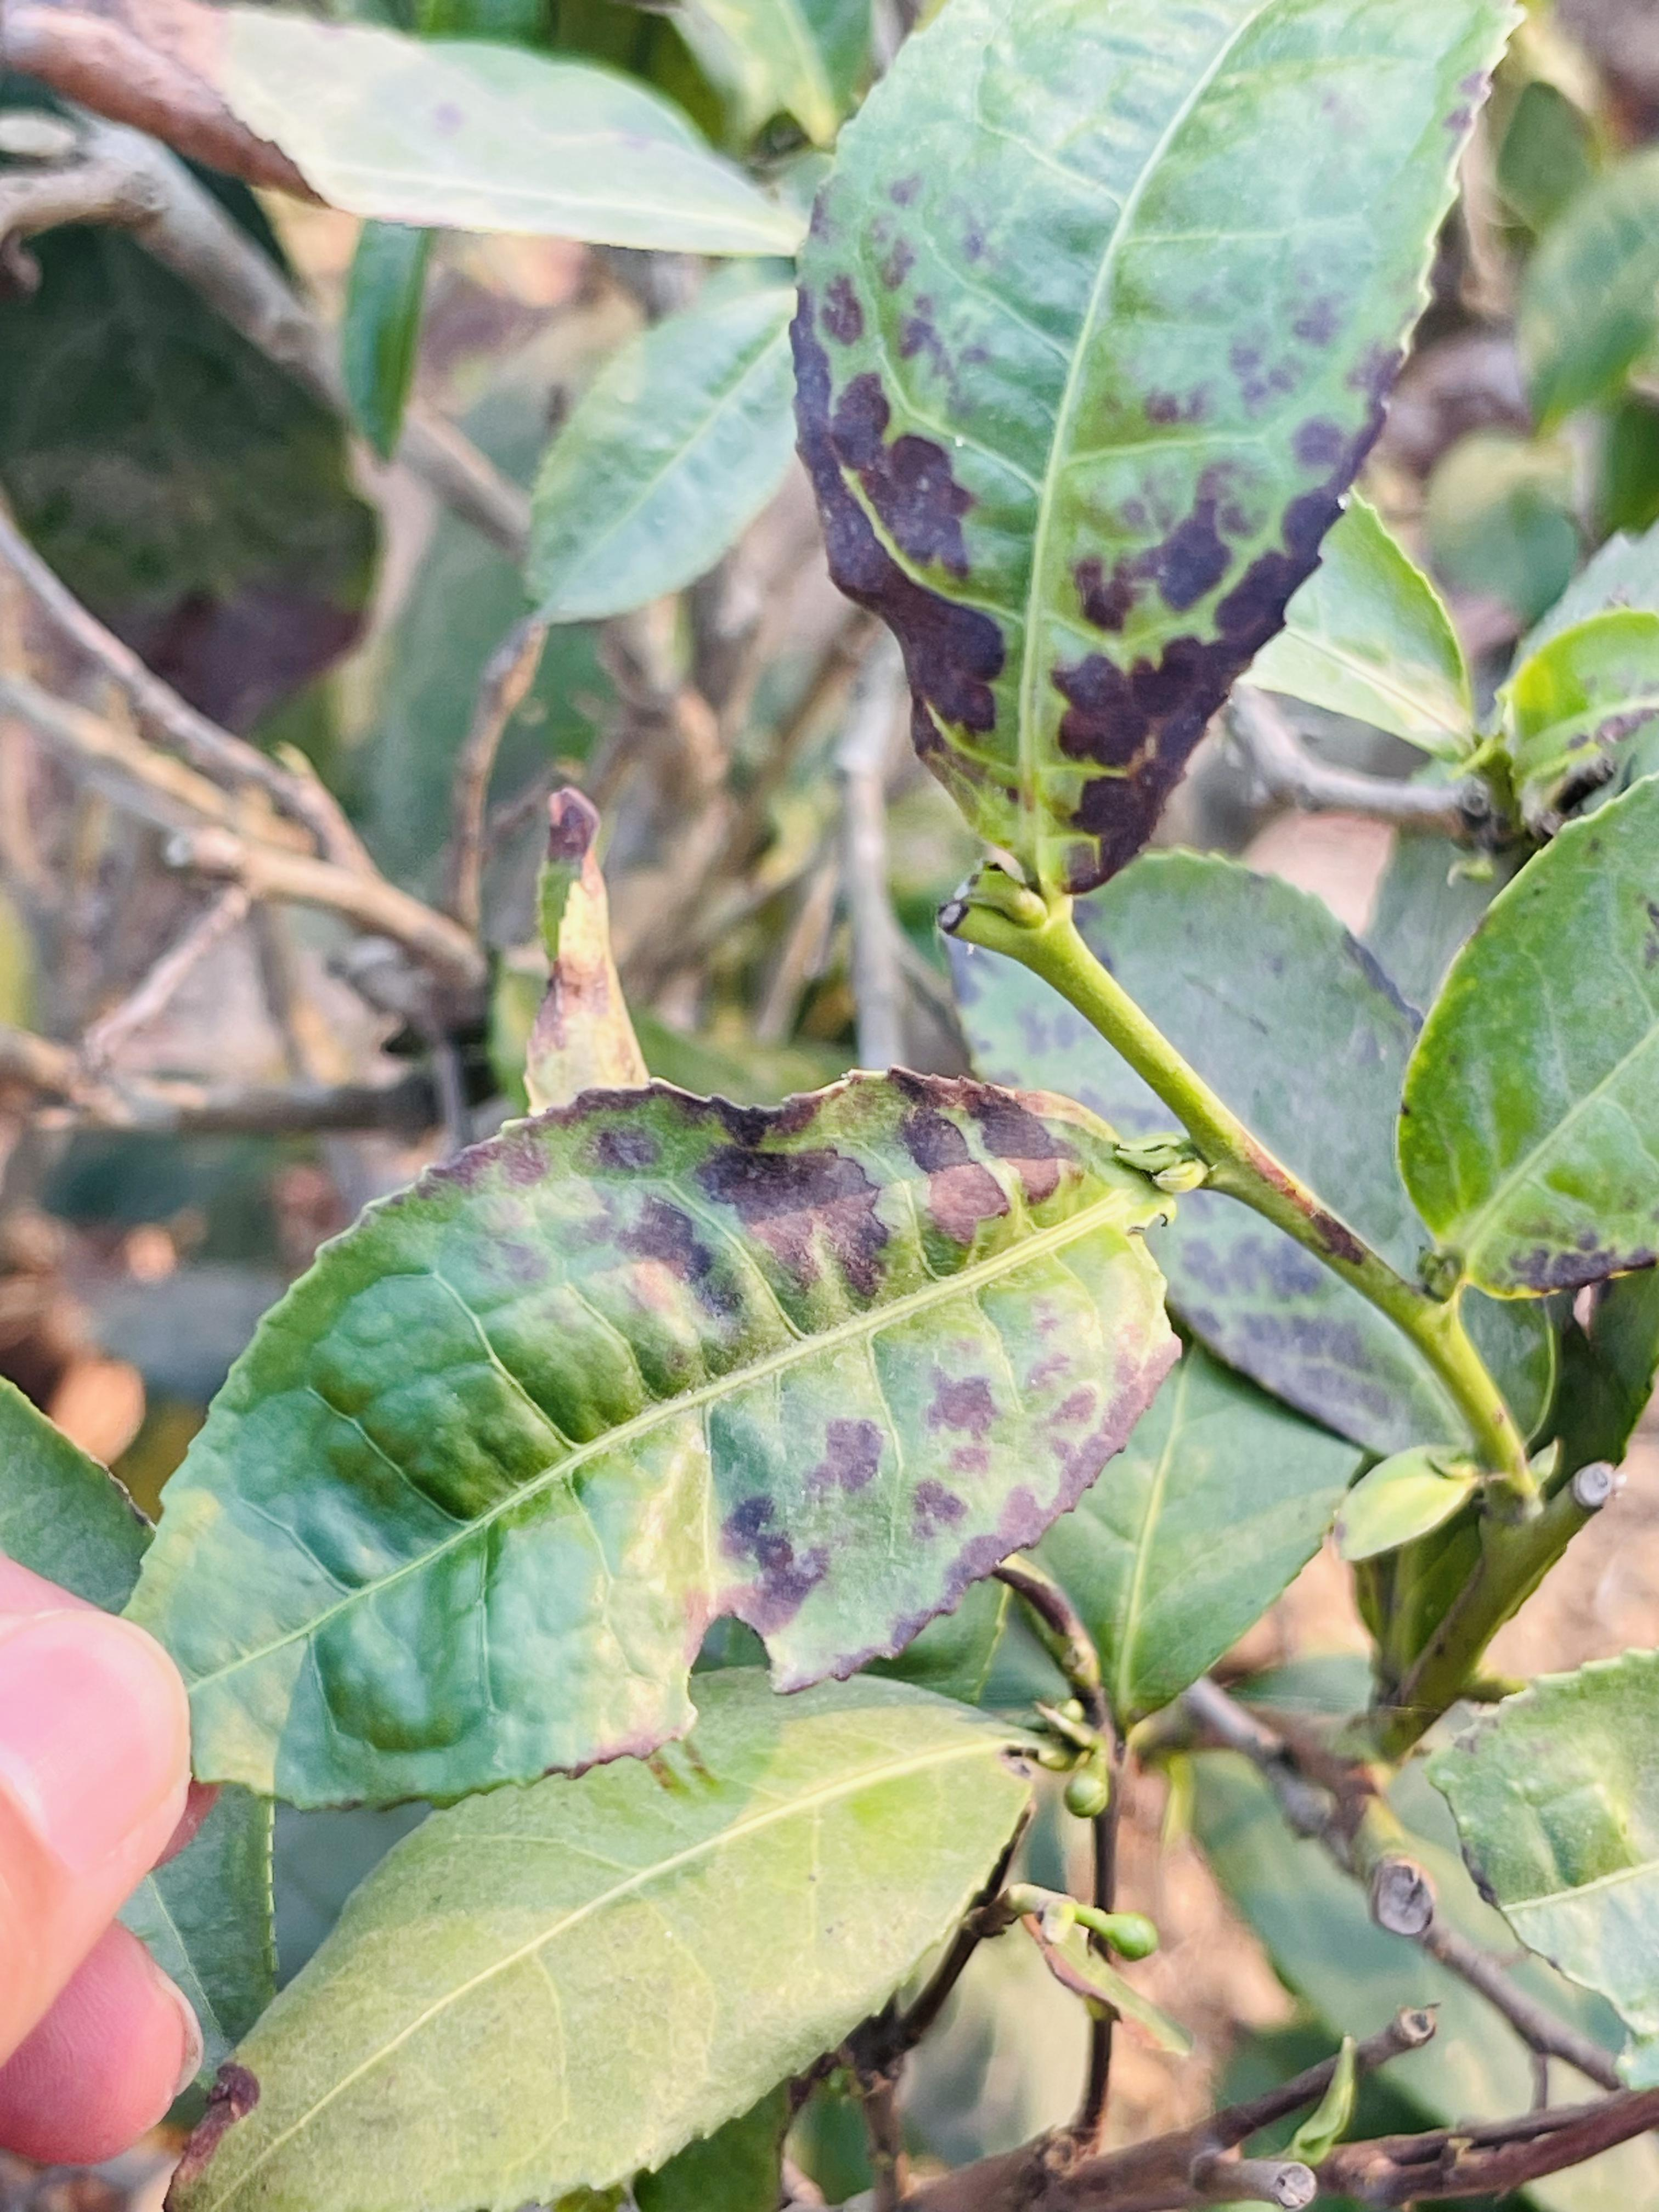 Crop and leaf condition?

tea, red rust
